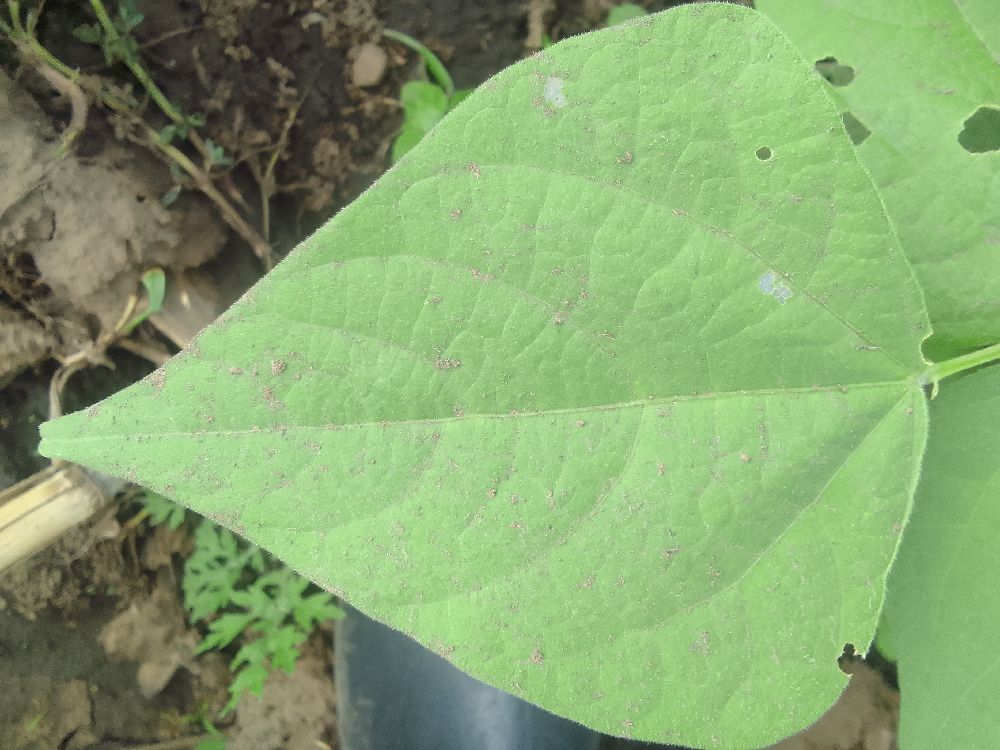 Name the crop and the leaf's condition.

common bean, healthy
